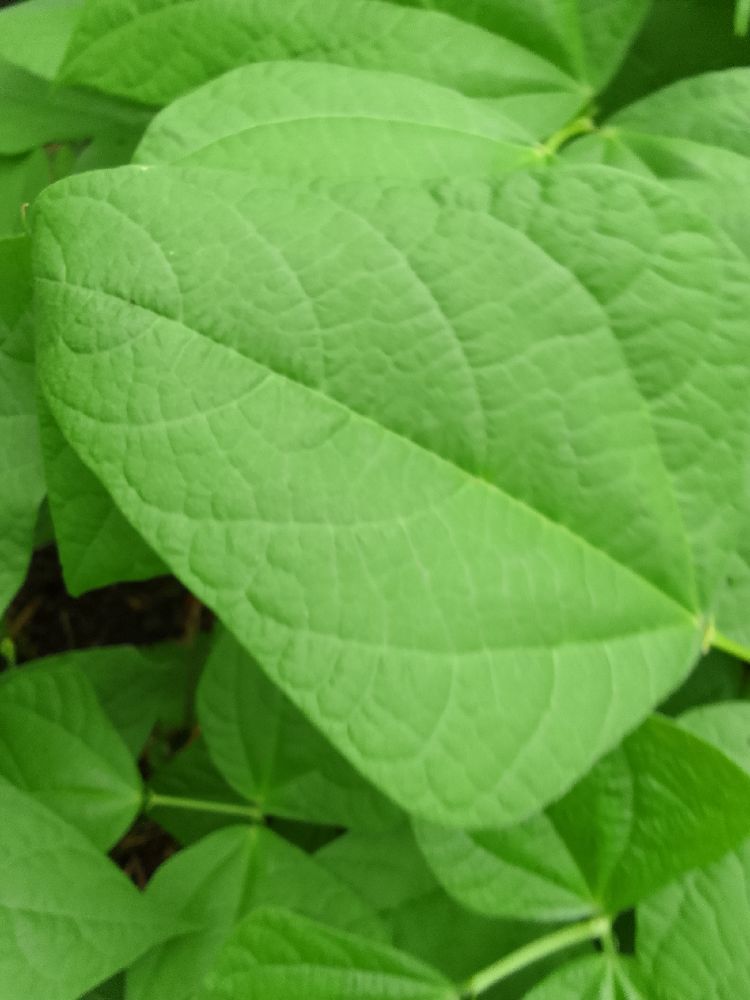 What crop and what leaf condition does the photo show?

common bean, healthy
